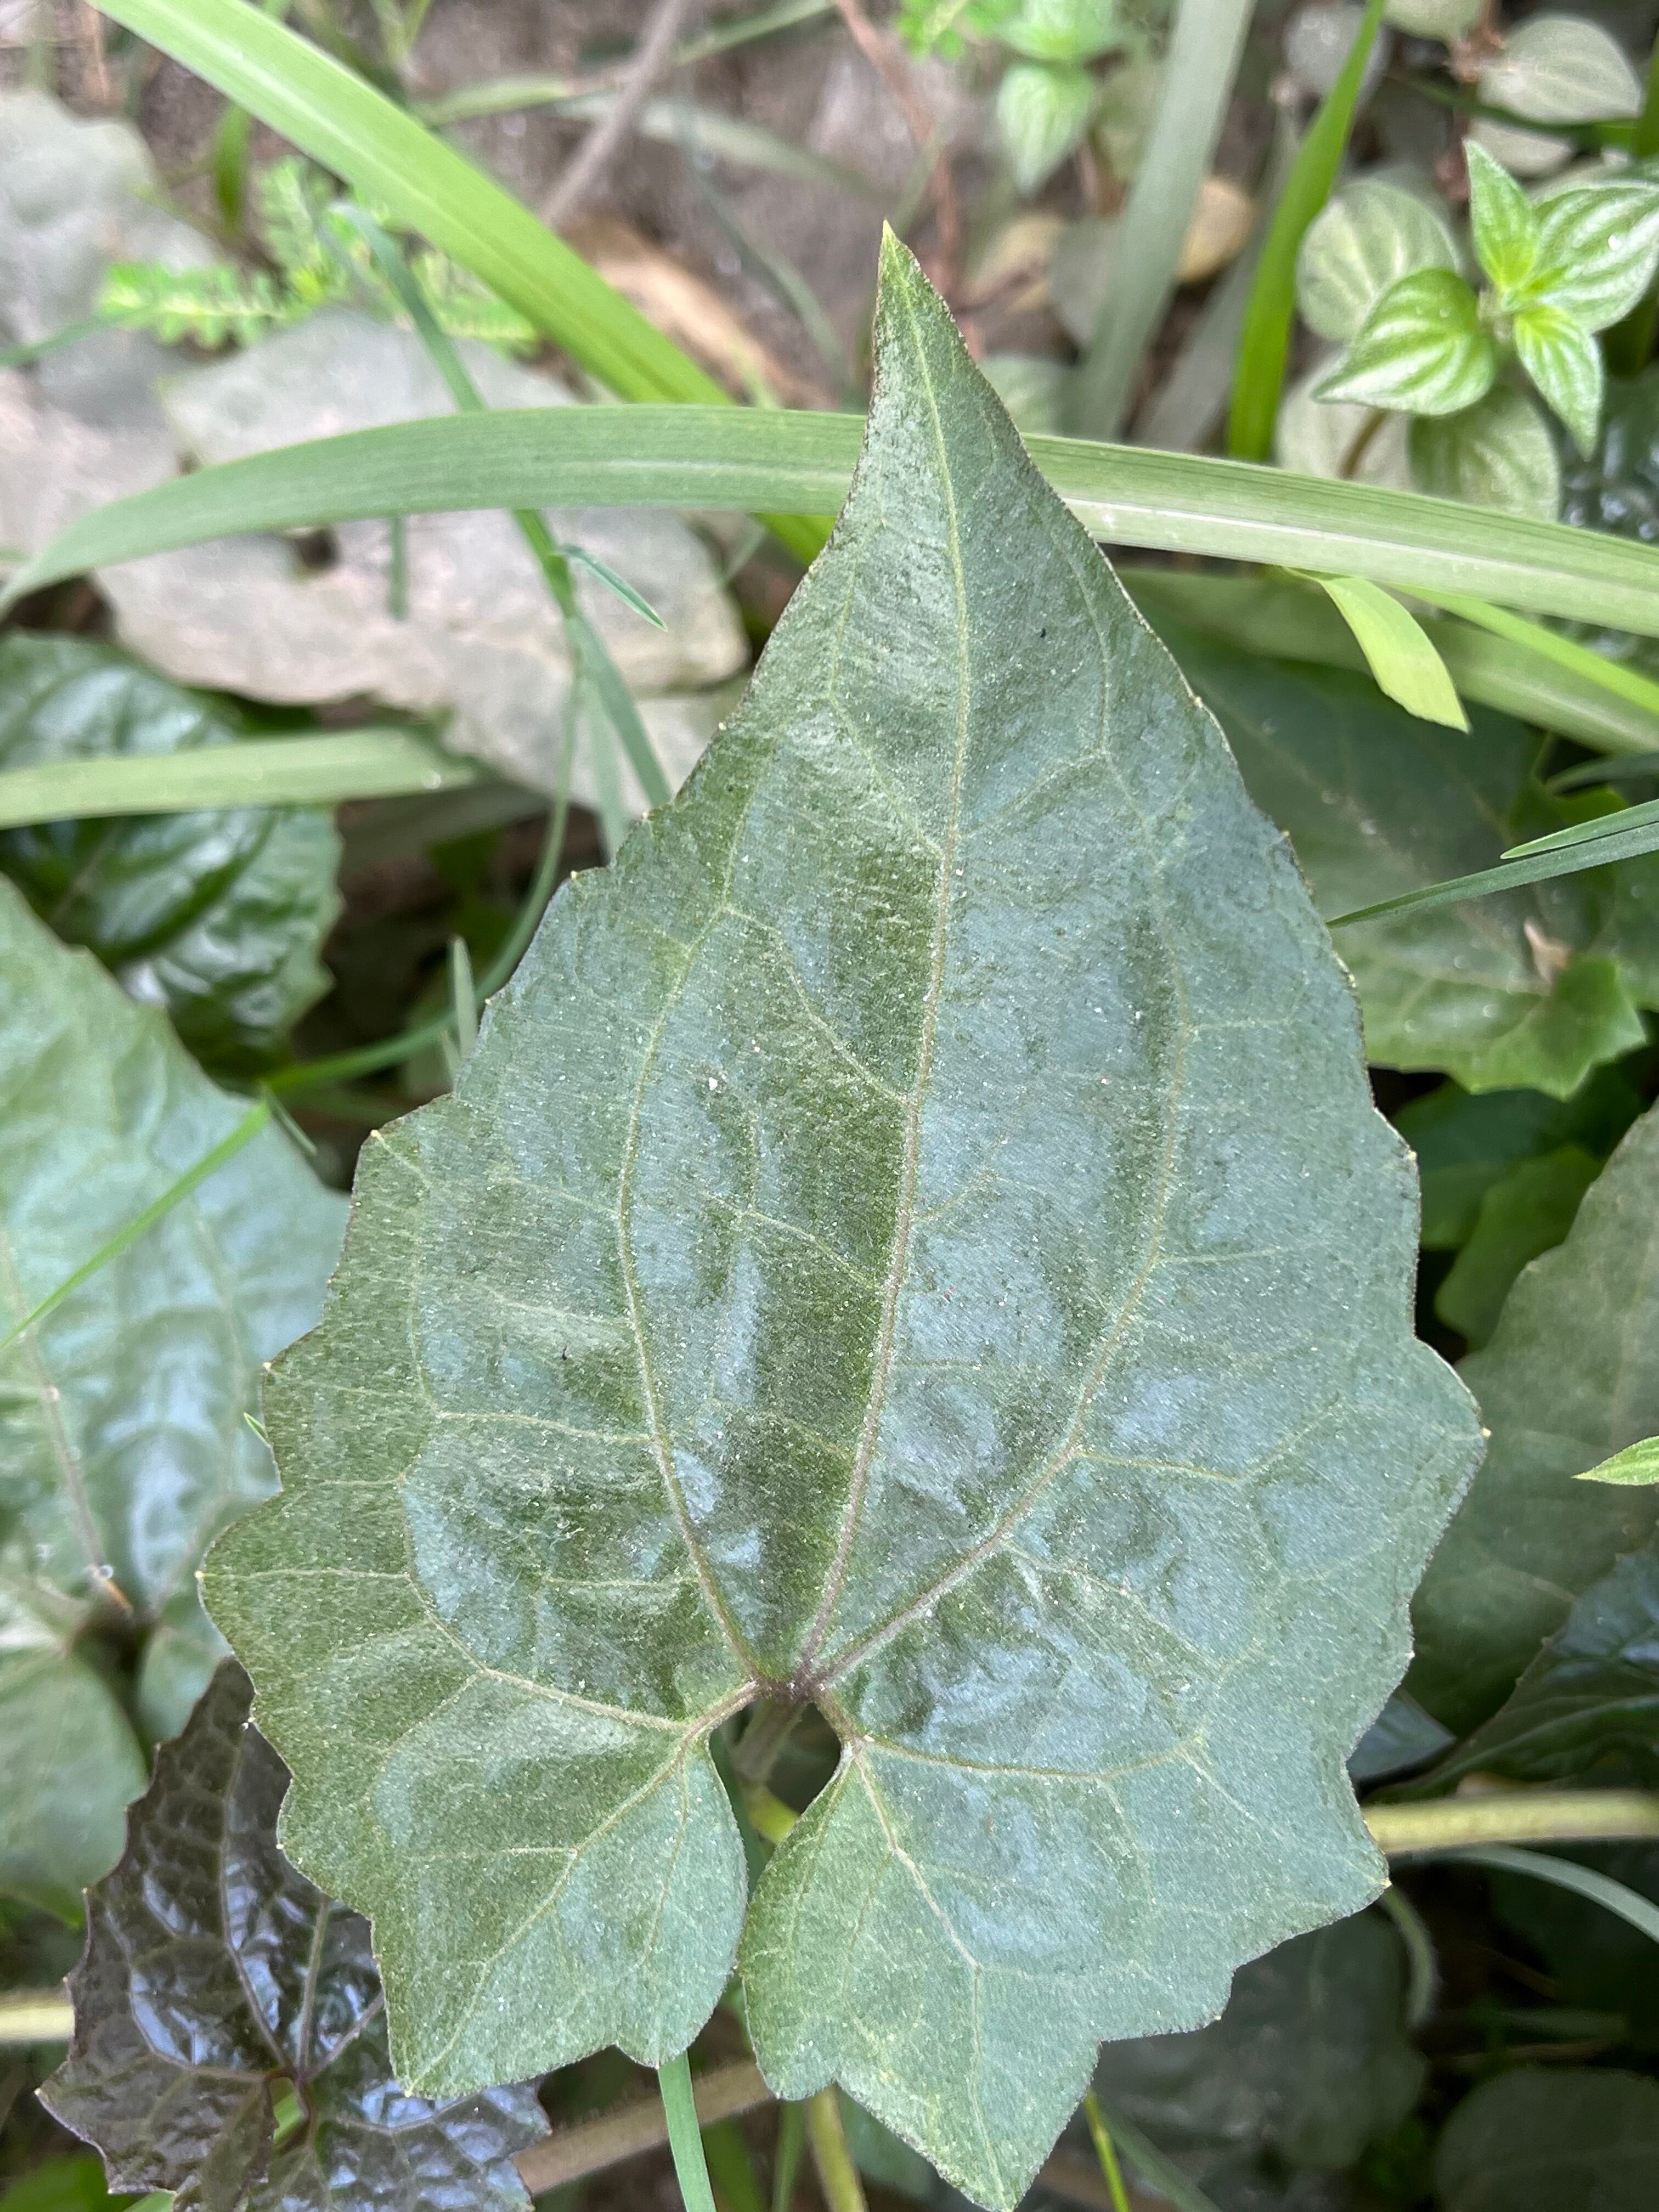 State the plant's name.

bitter vine
